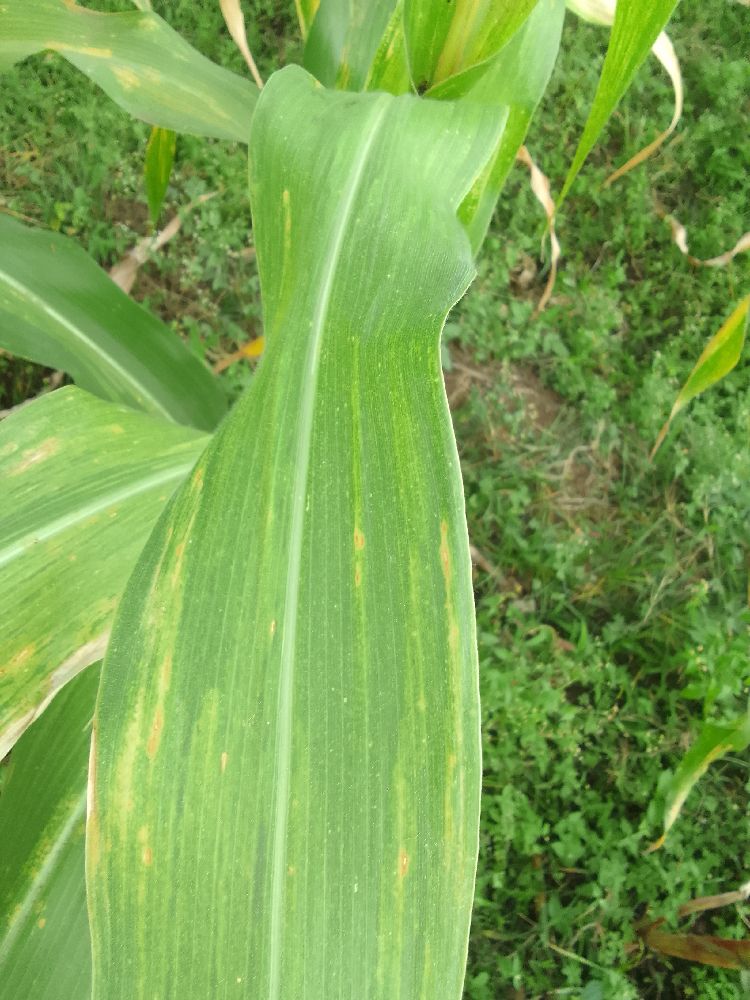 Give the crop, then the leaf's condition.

maize, maize lethal necrosis
